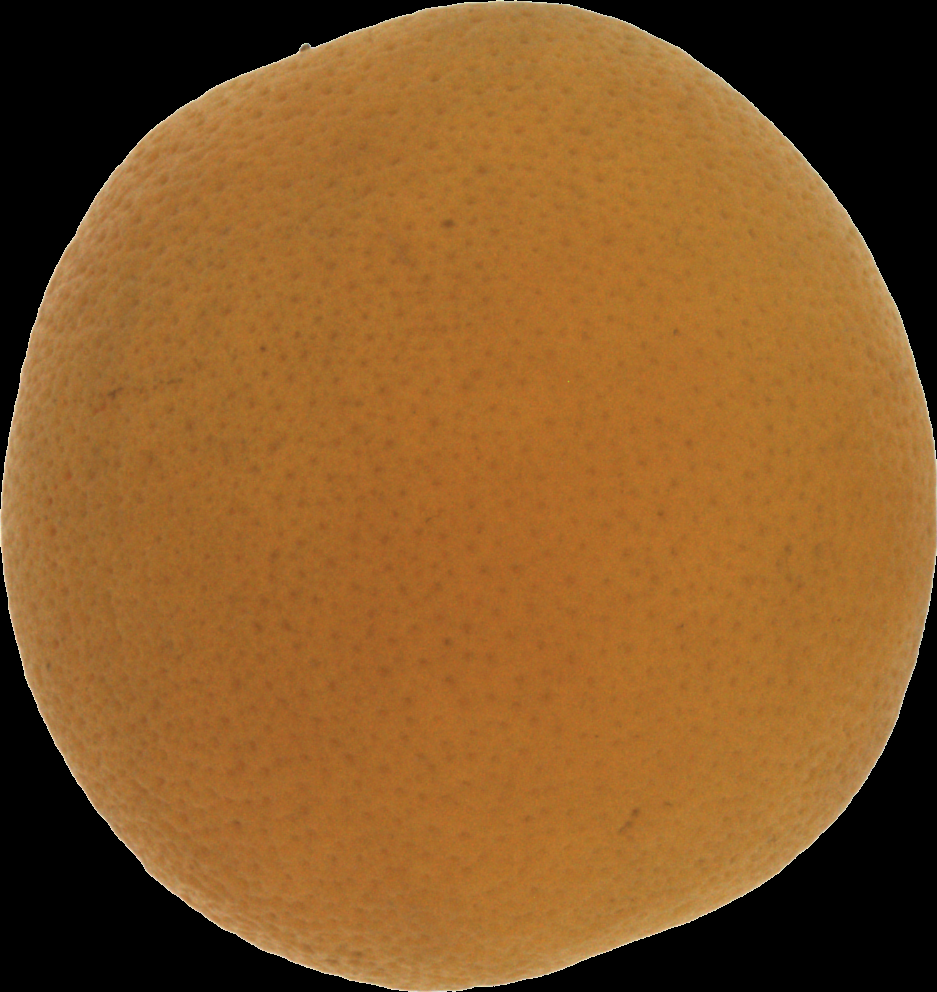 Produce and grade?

orange, bad
